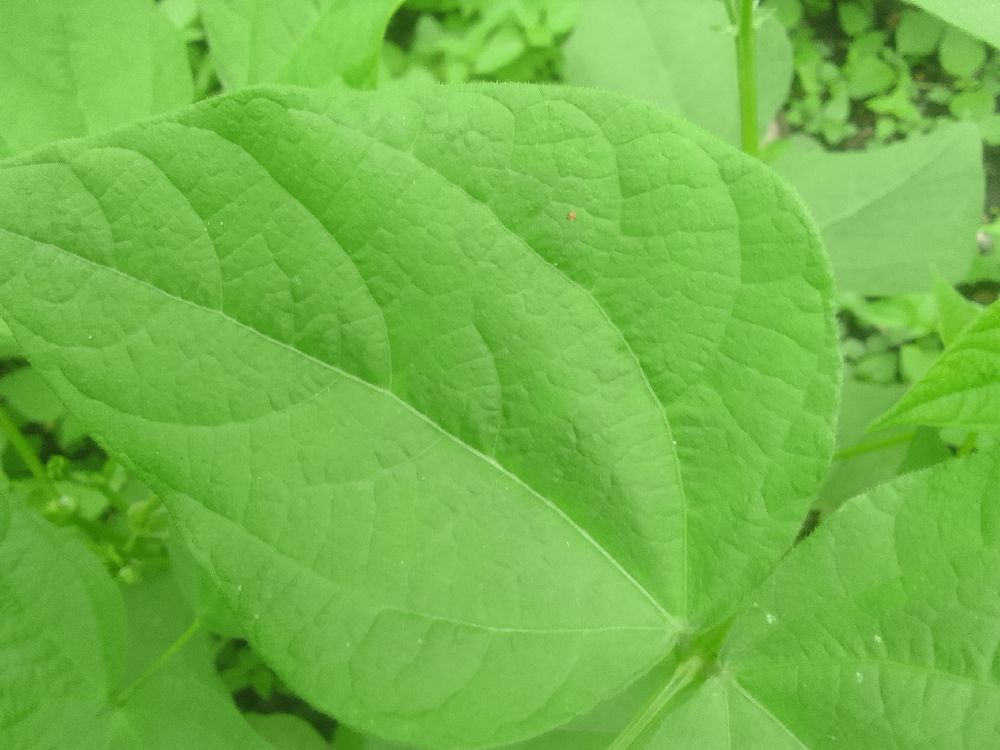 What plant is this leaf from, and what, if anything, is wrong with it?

common bean, healthy
